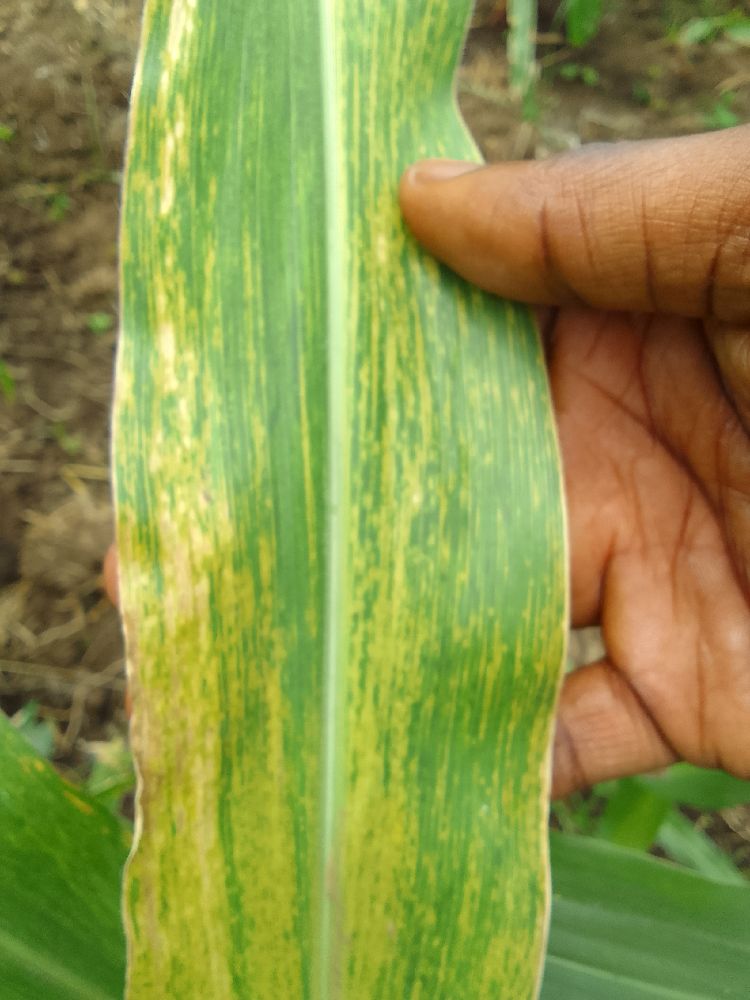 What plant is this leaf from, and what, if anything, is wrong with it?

maize, maize lethal necrosis
